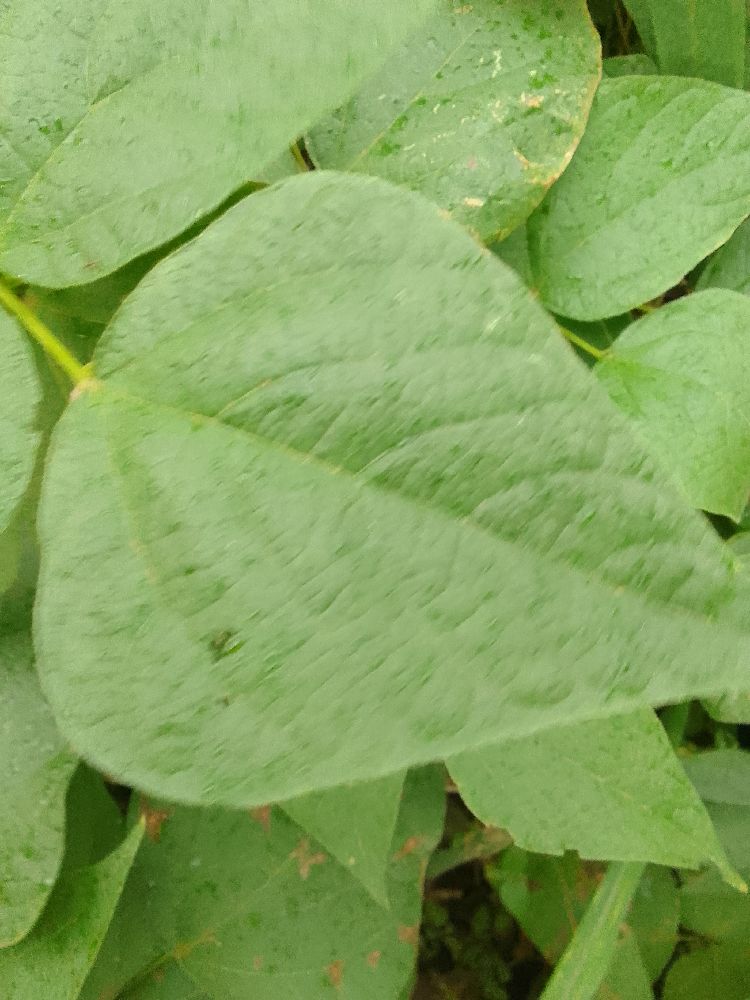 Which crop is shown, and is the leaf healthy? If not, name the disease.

maize, healthy
